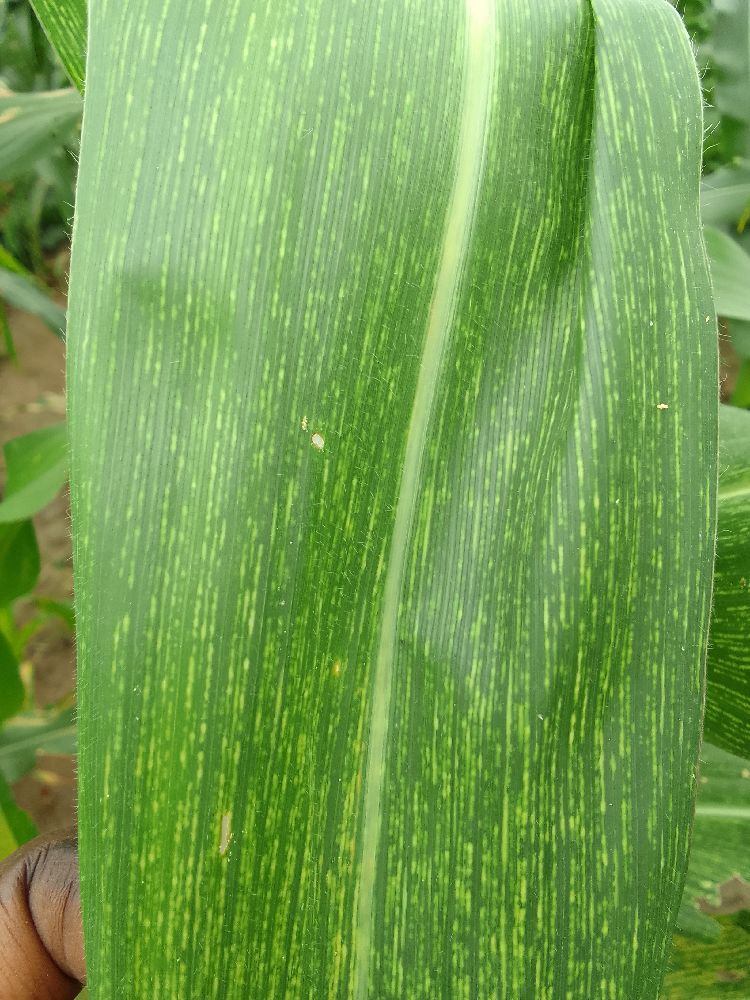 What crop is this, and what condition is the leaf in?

maize, maize streak virus
